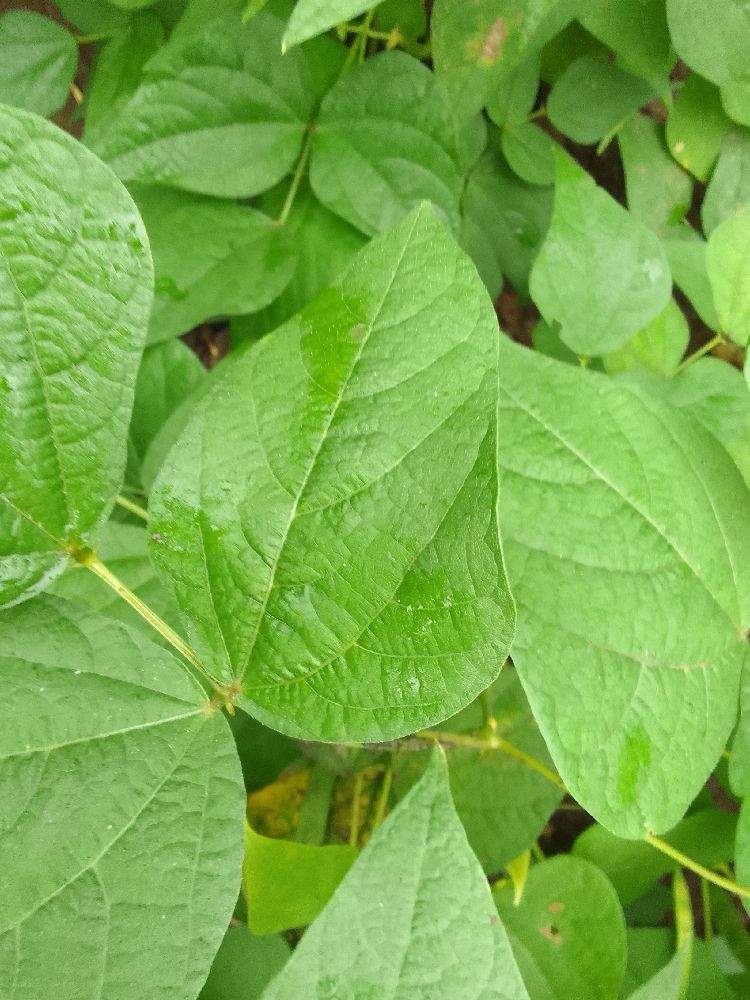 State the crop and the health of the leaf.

common bean, healthy
